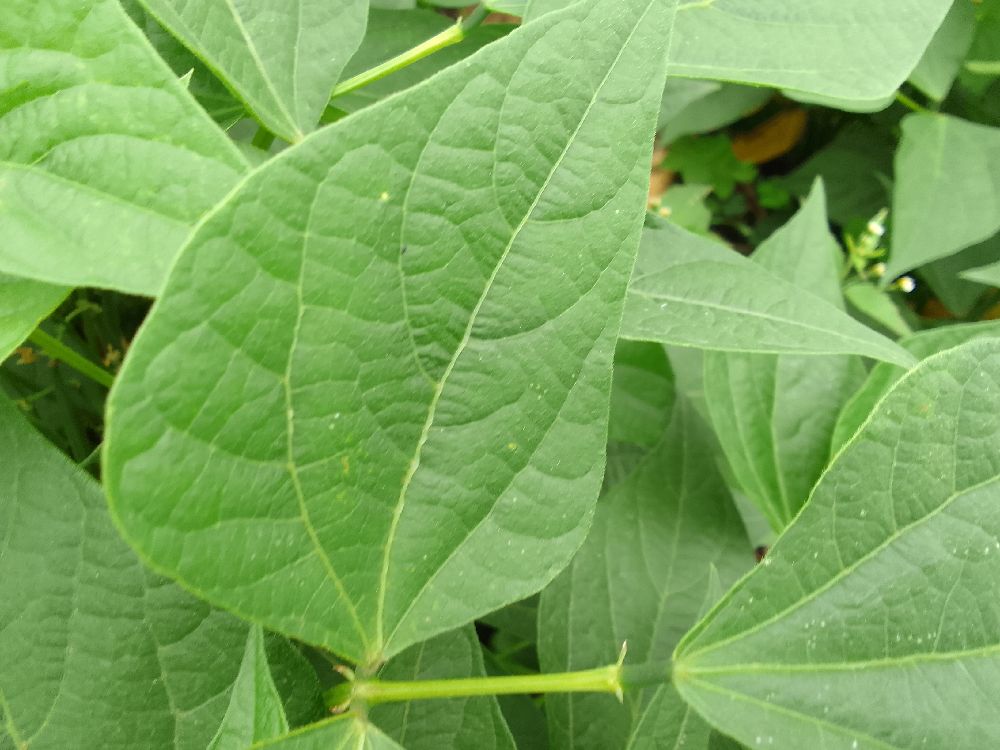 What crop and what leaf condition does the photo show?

common bean, healthy
